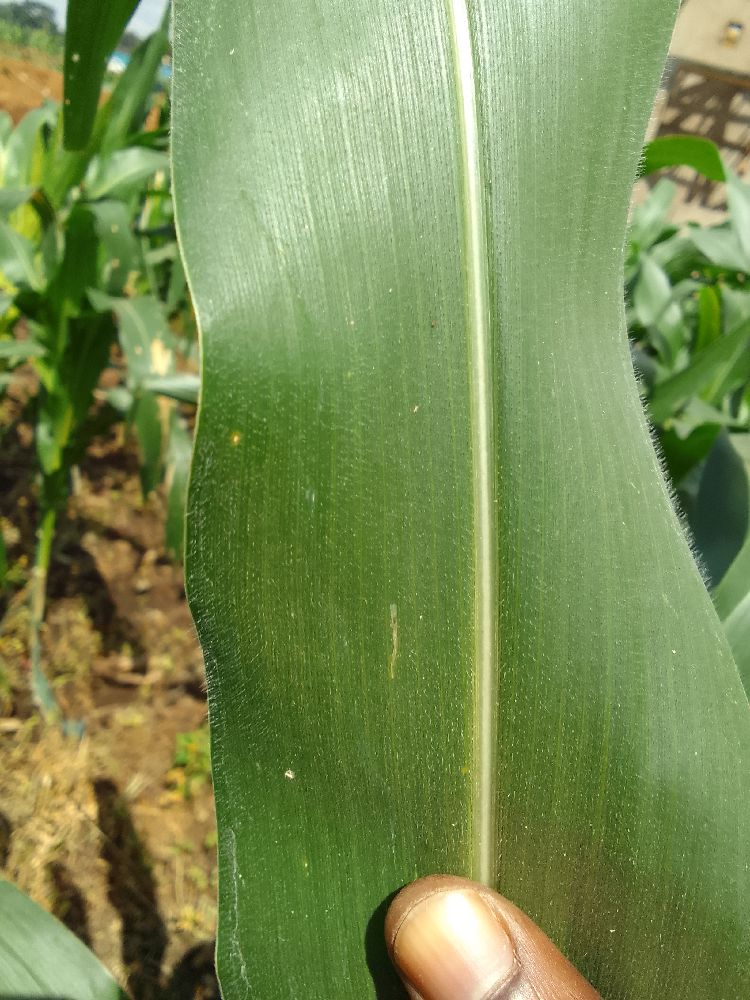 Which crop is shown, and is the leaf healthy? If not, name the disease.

maize, healthy
